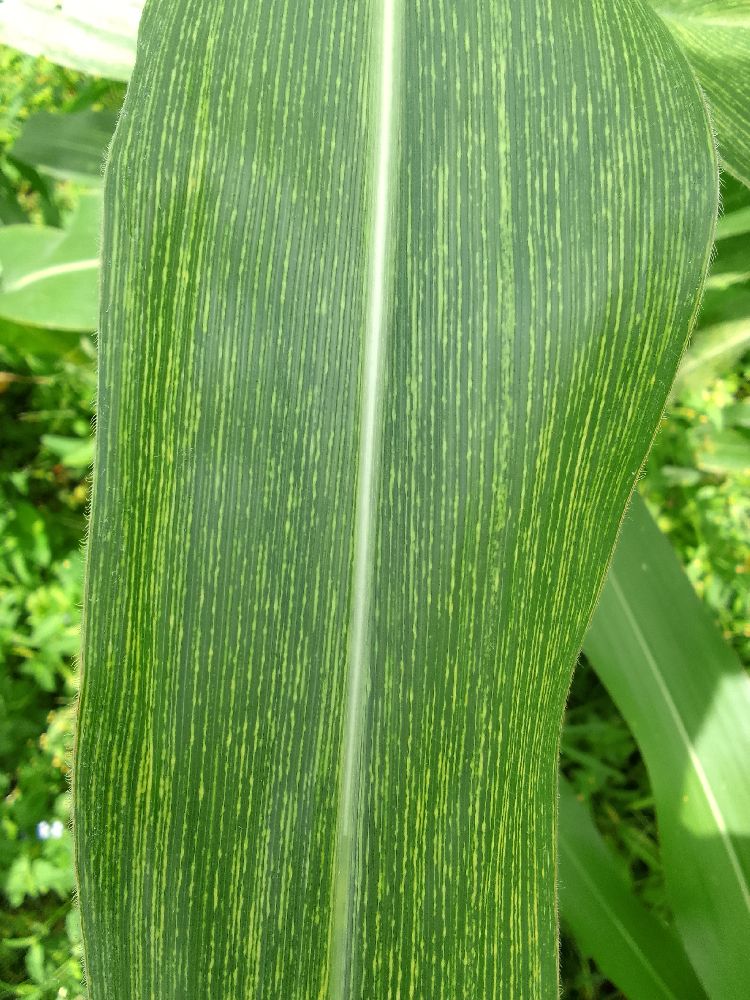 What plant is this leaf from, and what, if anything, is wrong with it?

maize, maize streak virus
